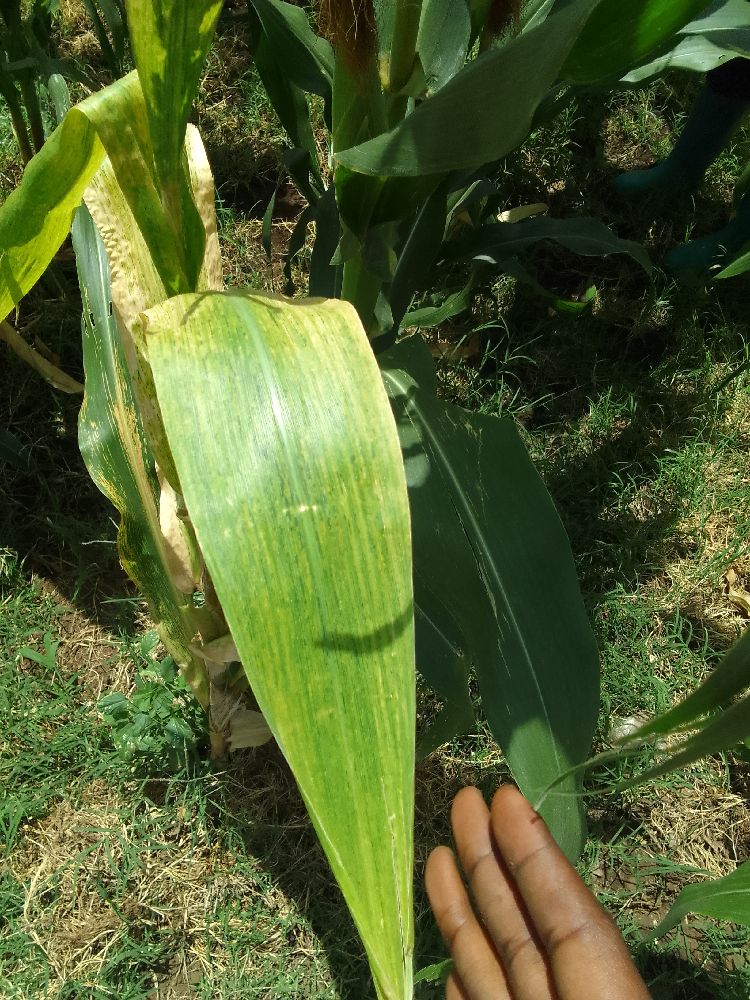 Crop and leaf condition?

maize, maize lethal necrosis
